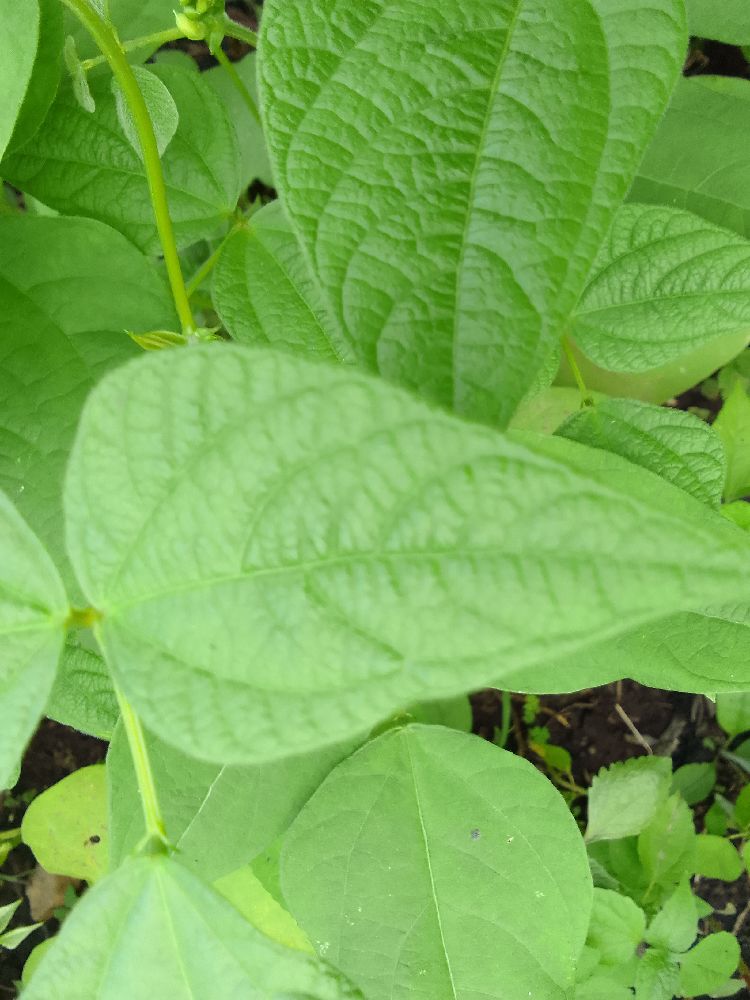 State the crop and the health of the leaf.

common bean, healthy
